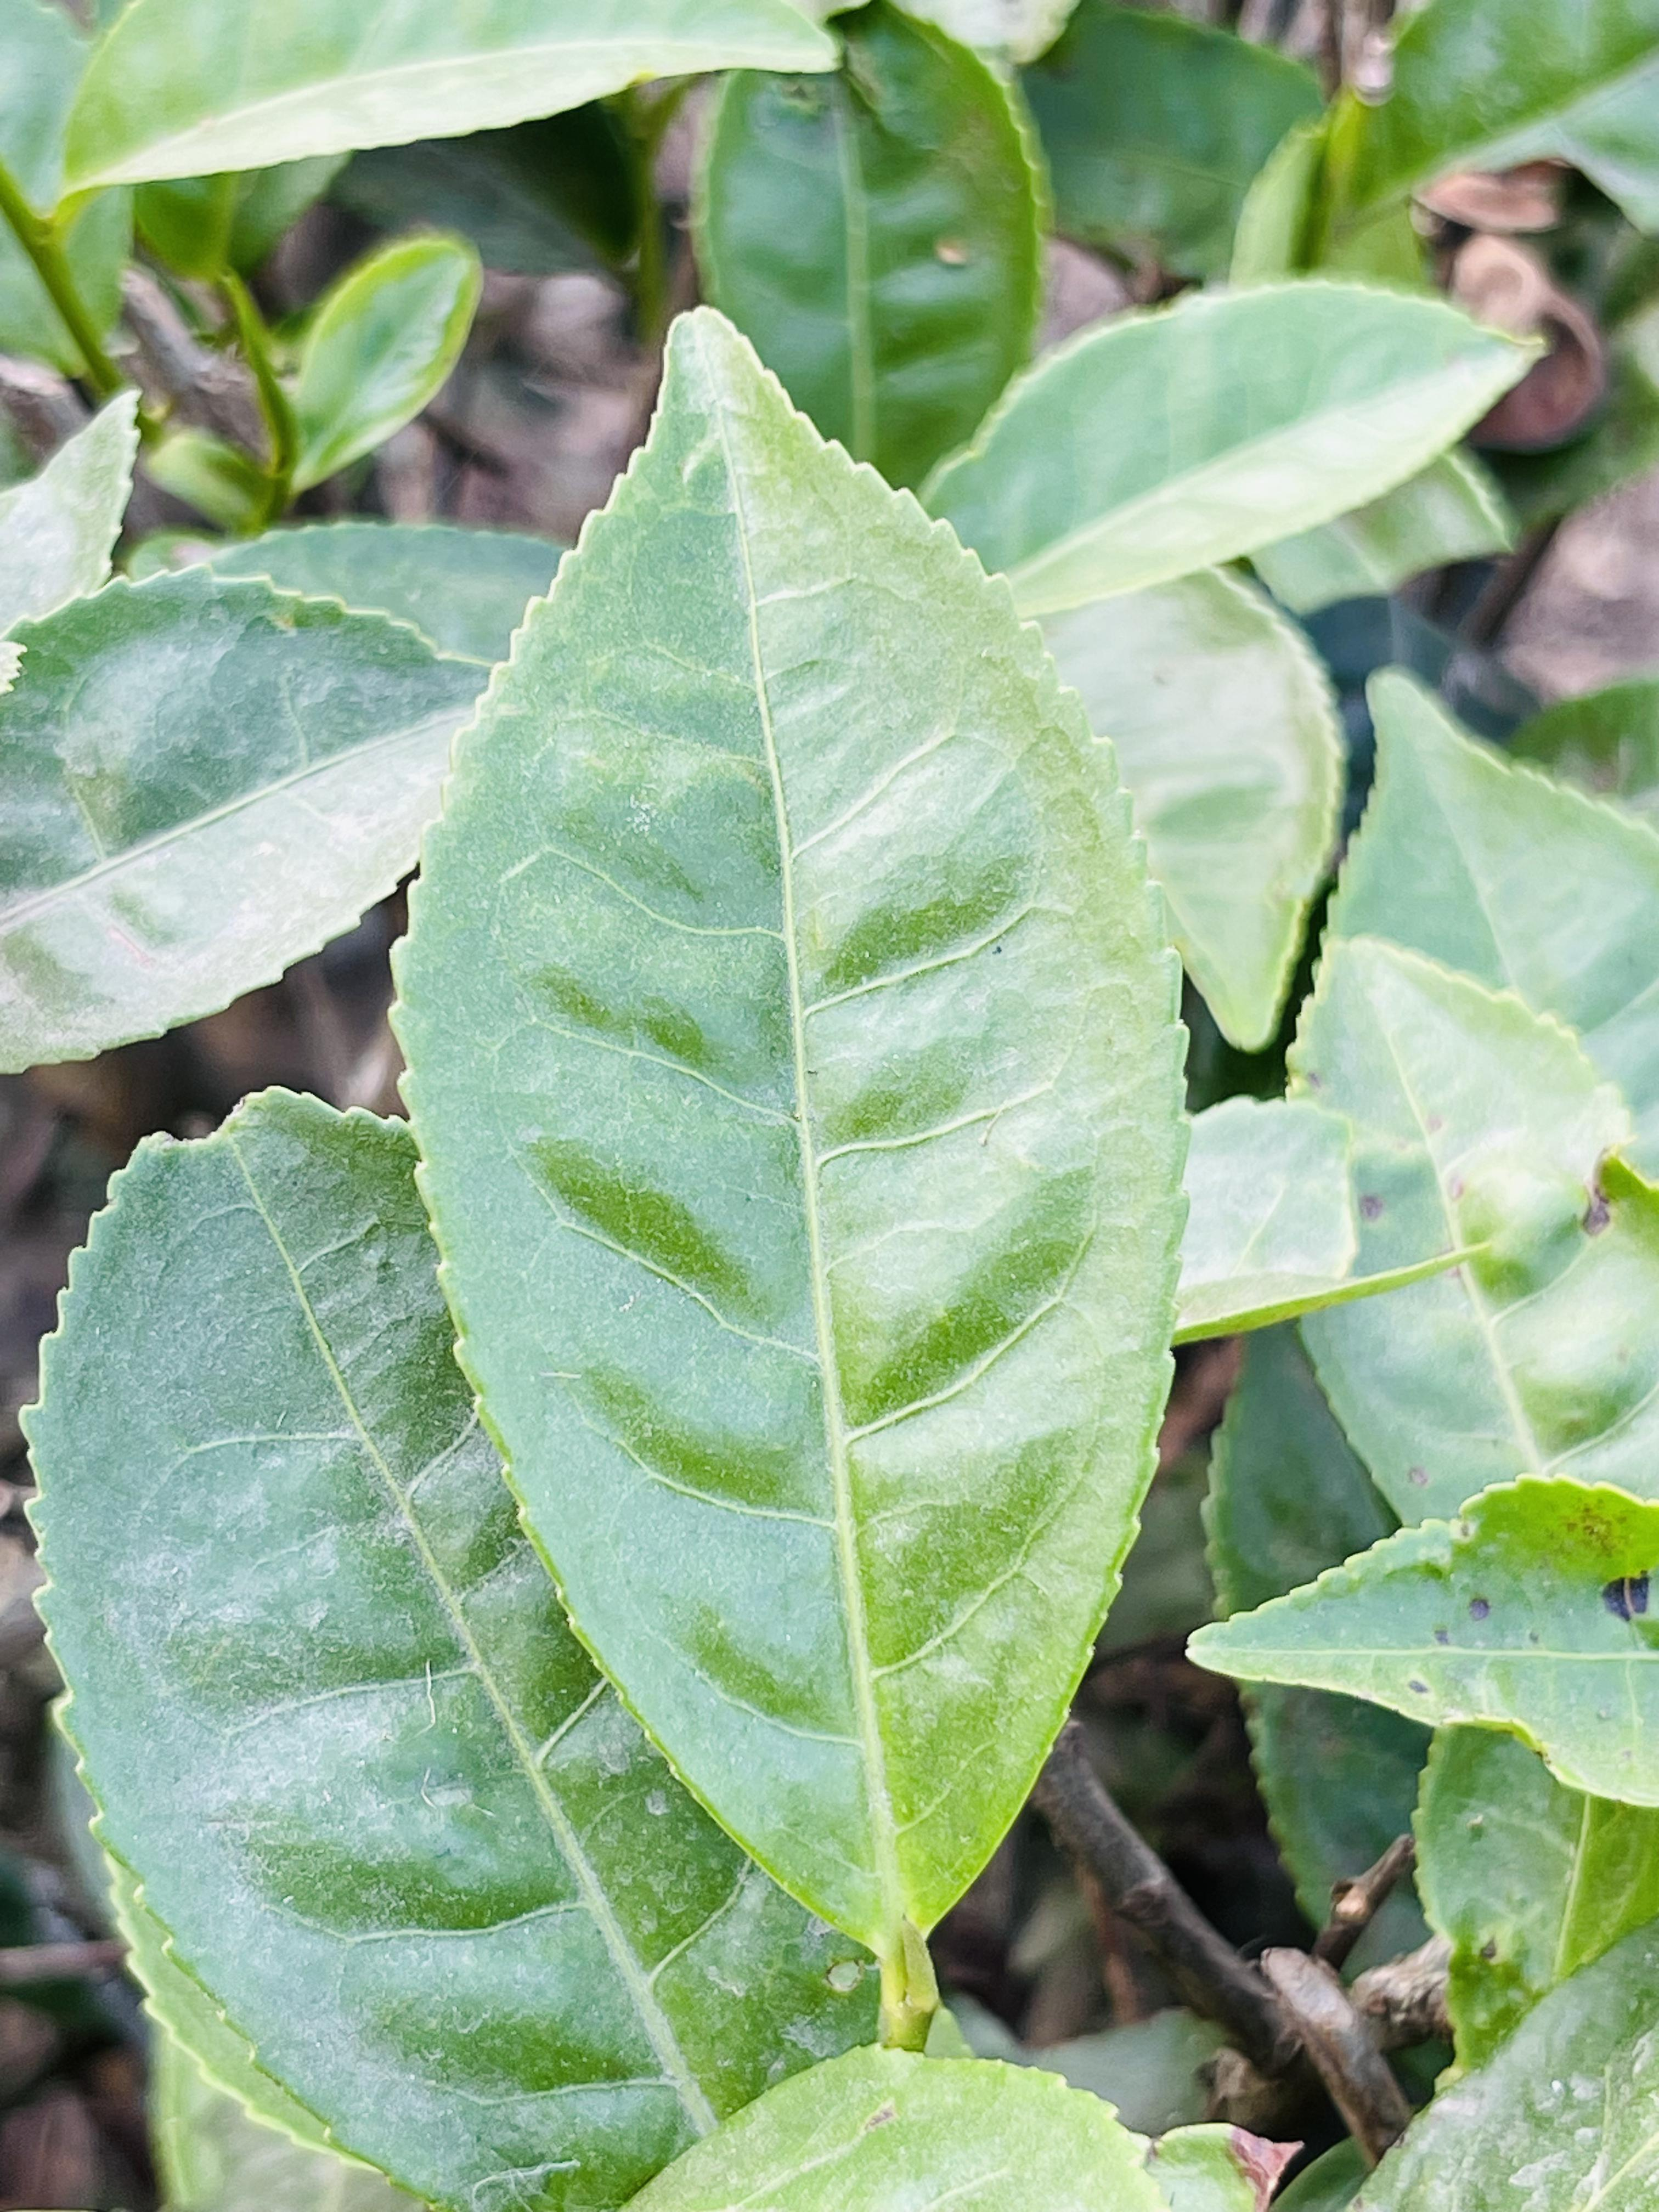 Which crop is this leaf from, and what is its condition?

tea, healthy leaf
